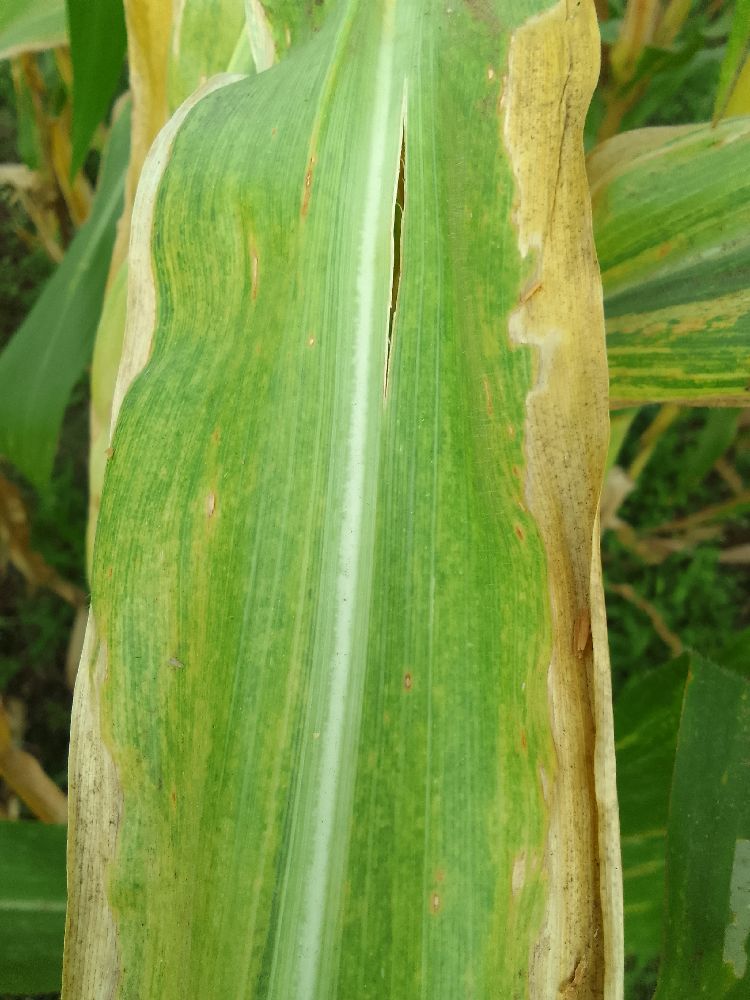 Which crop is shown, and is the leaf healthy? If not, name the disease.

maize, maize lethal necrosis
